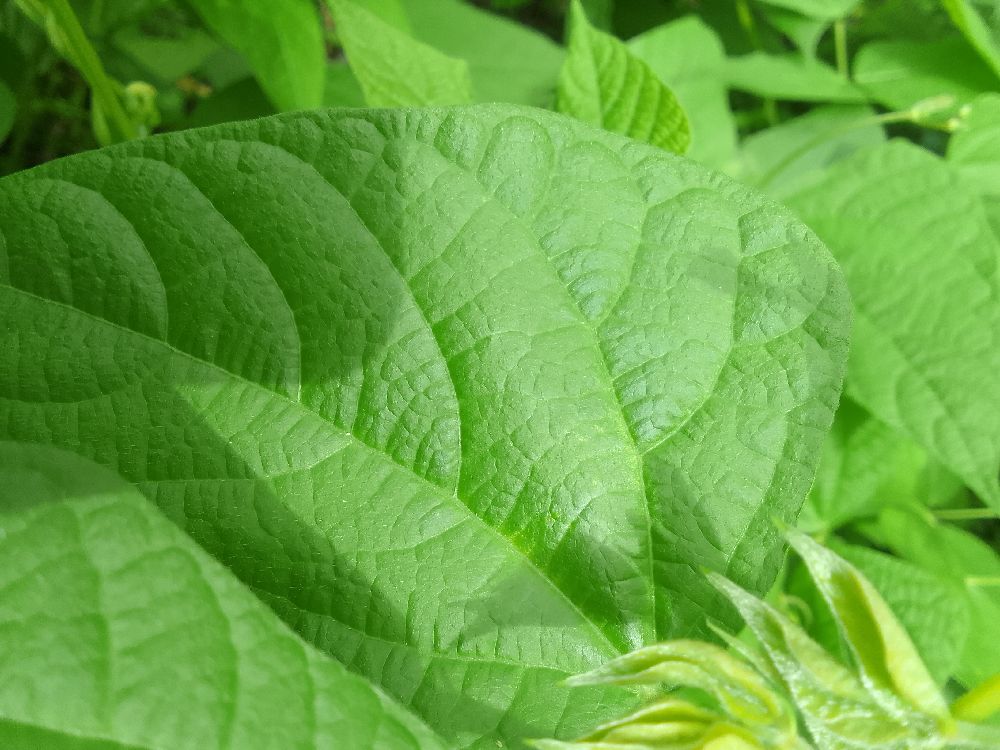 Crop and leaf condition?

common bean, healthy
